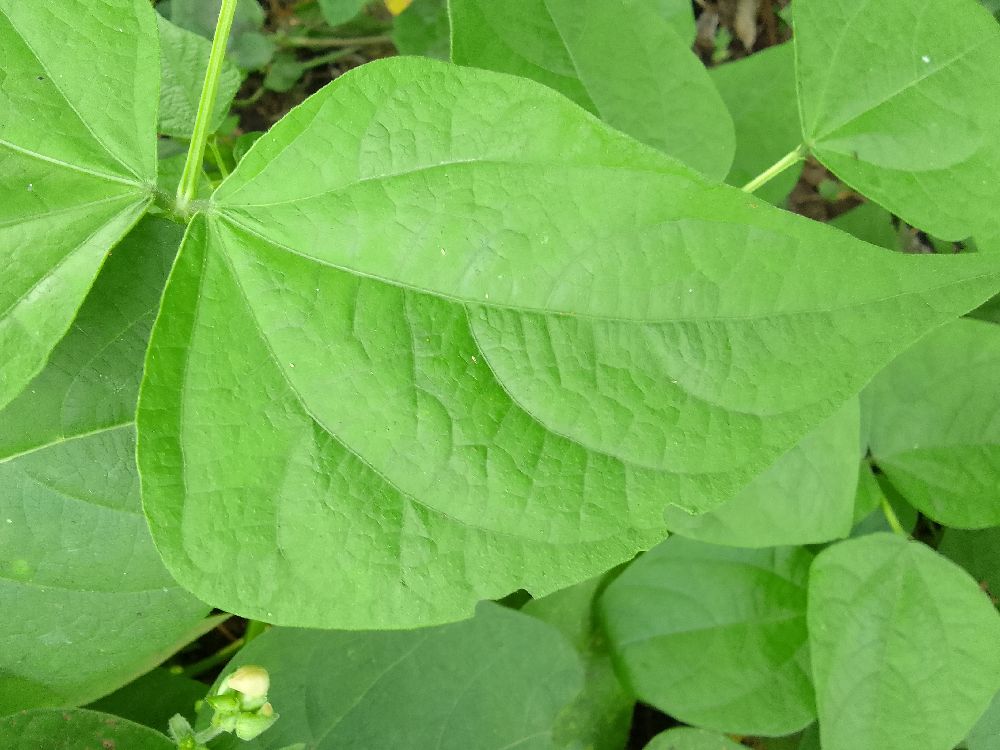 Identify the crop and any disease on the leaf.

common bean, healthy
